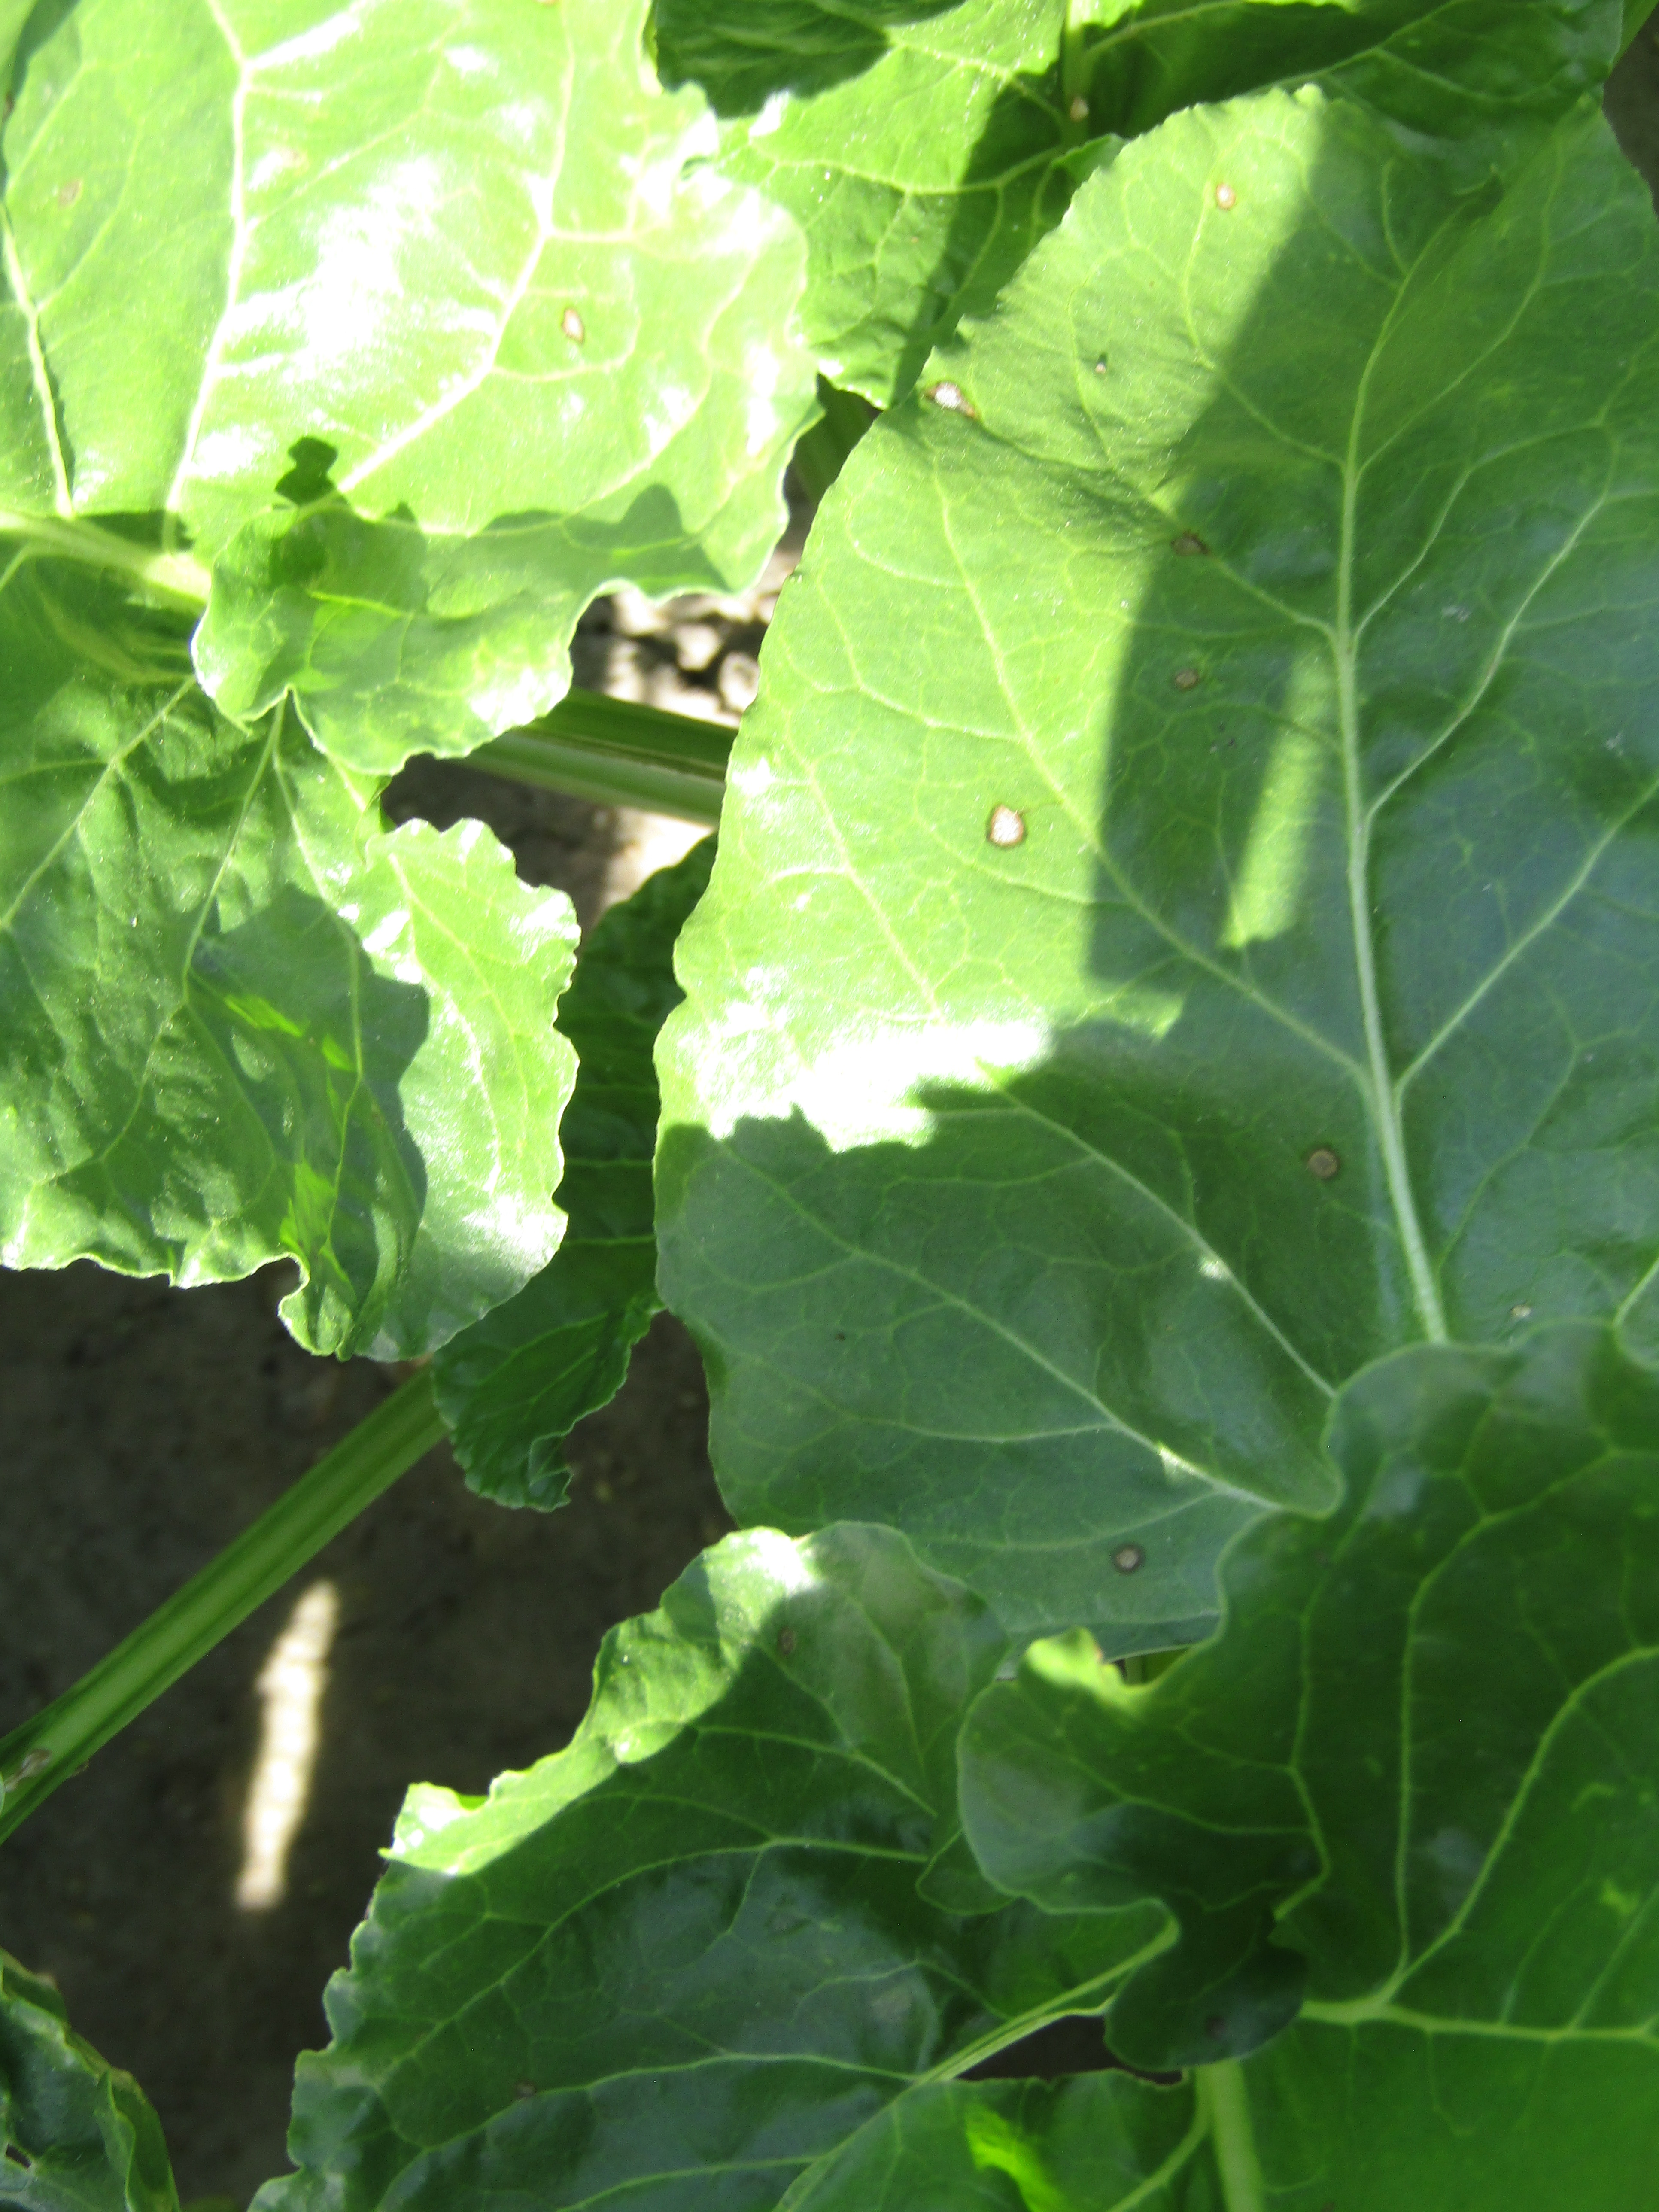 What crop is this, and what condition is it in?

beet, cercospora
